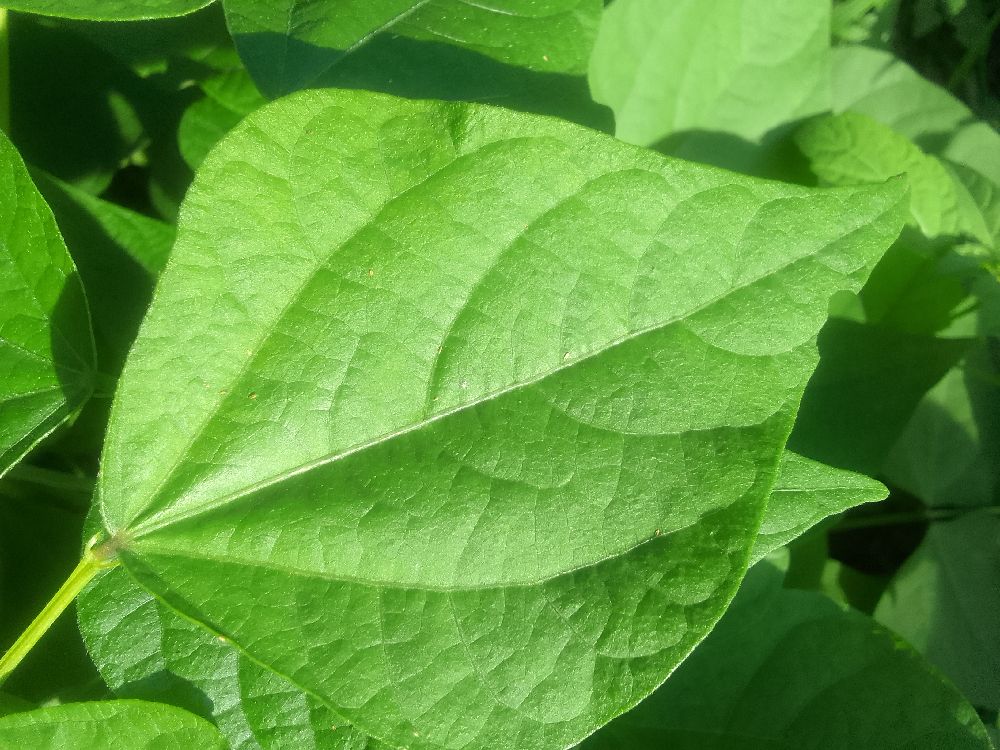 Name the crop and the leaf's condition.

common bean, healthy
